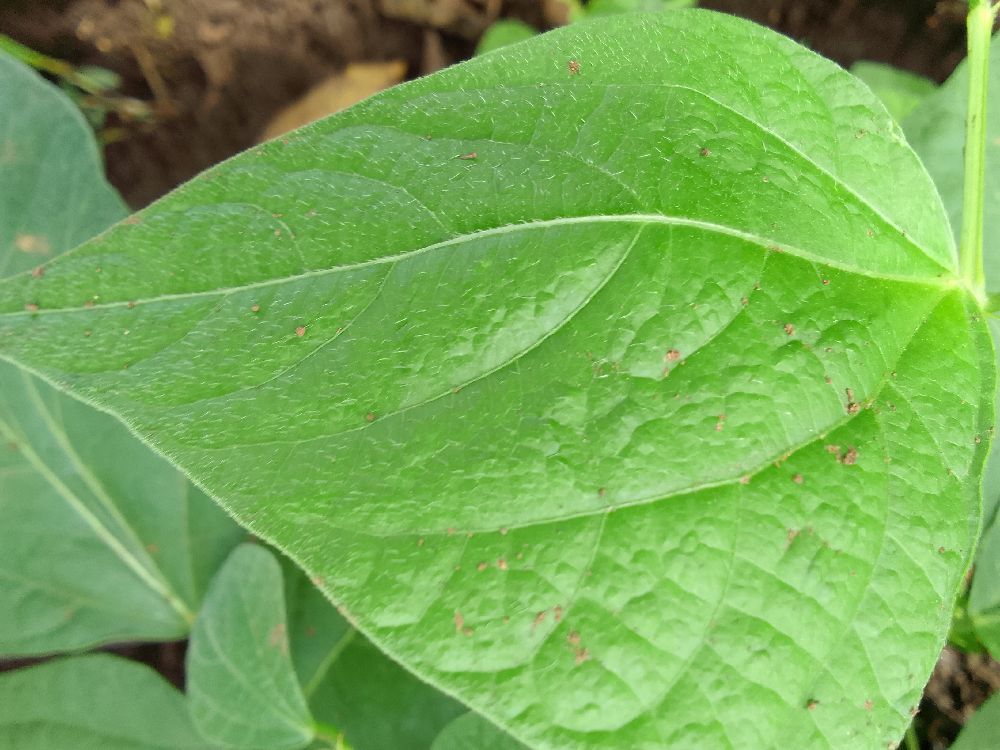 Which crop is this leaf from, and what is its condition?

common bean, healthy
